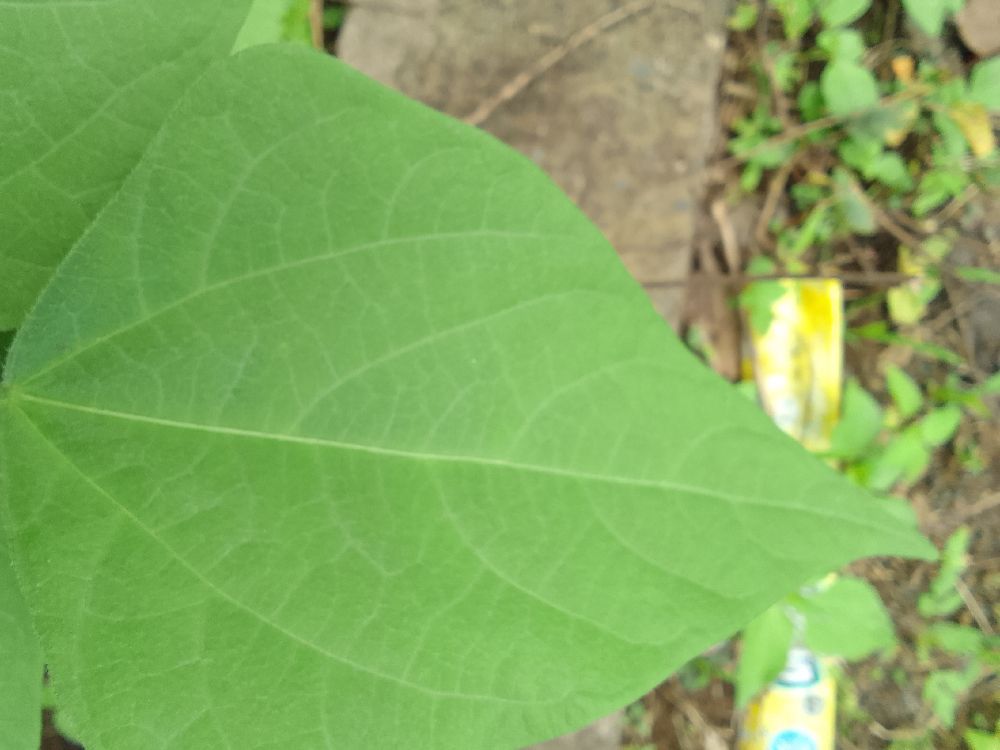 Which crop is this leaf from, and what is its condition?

common bean, healthy
